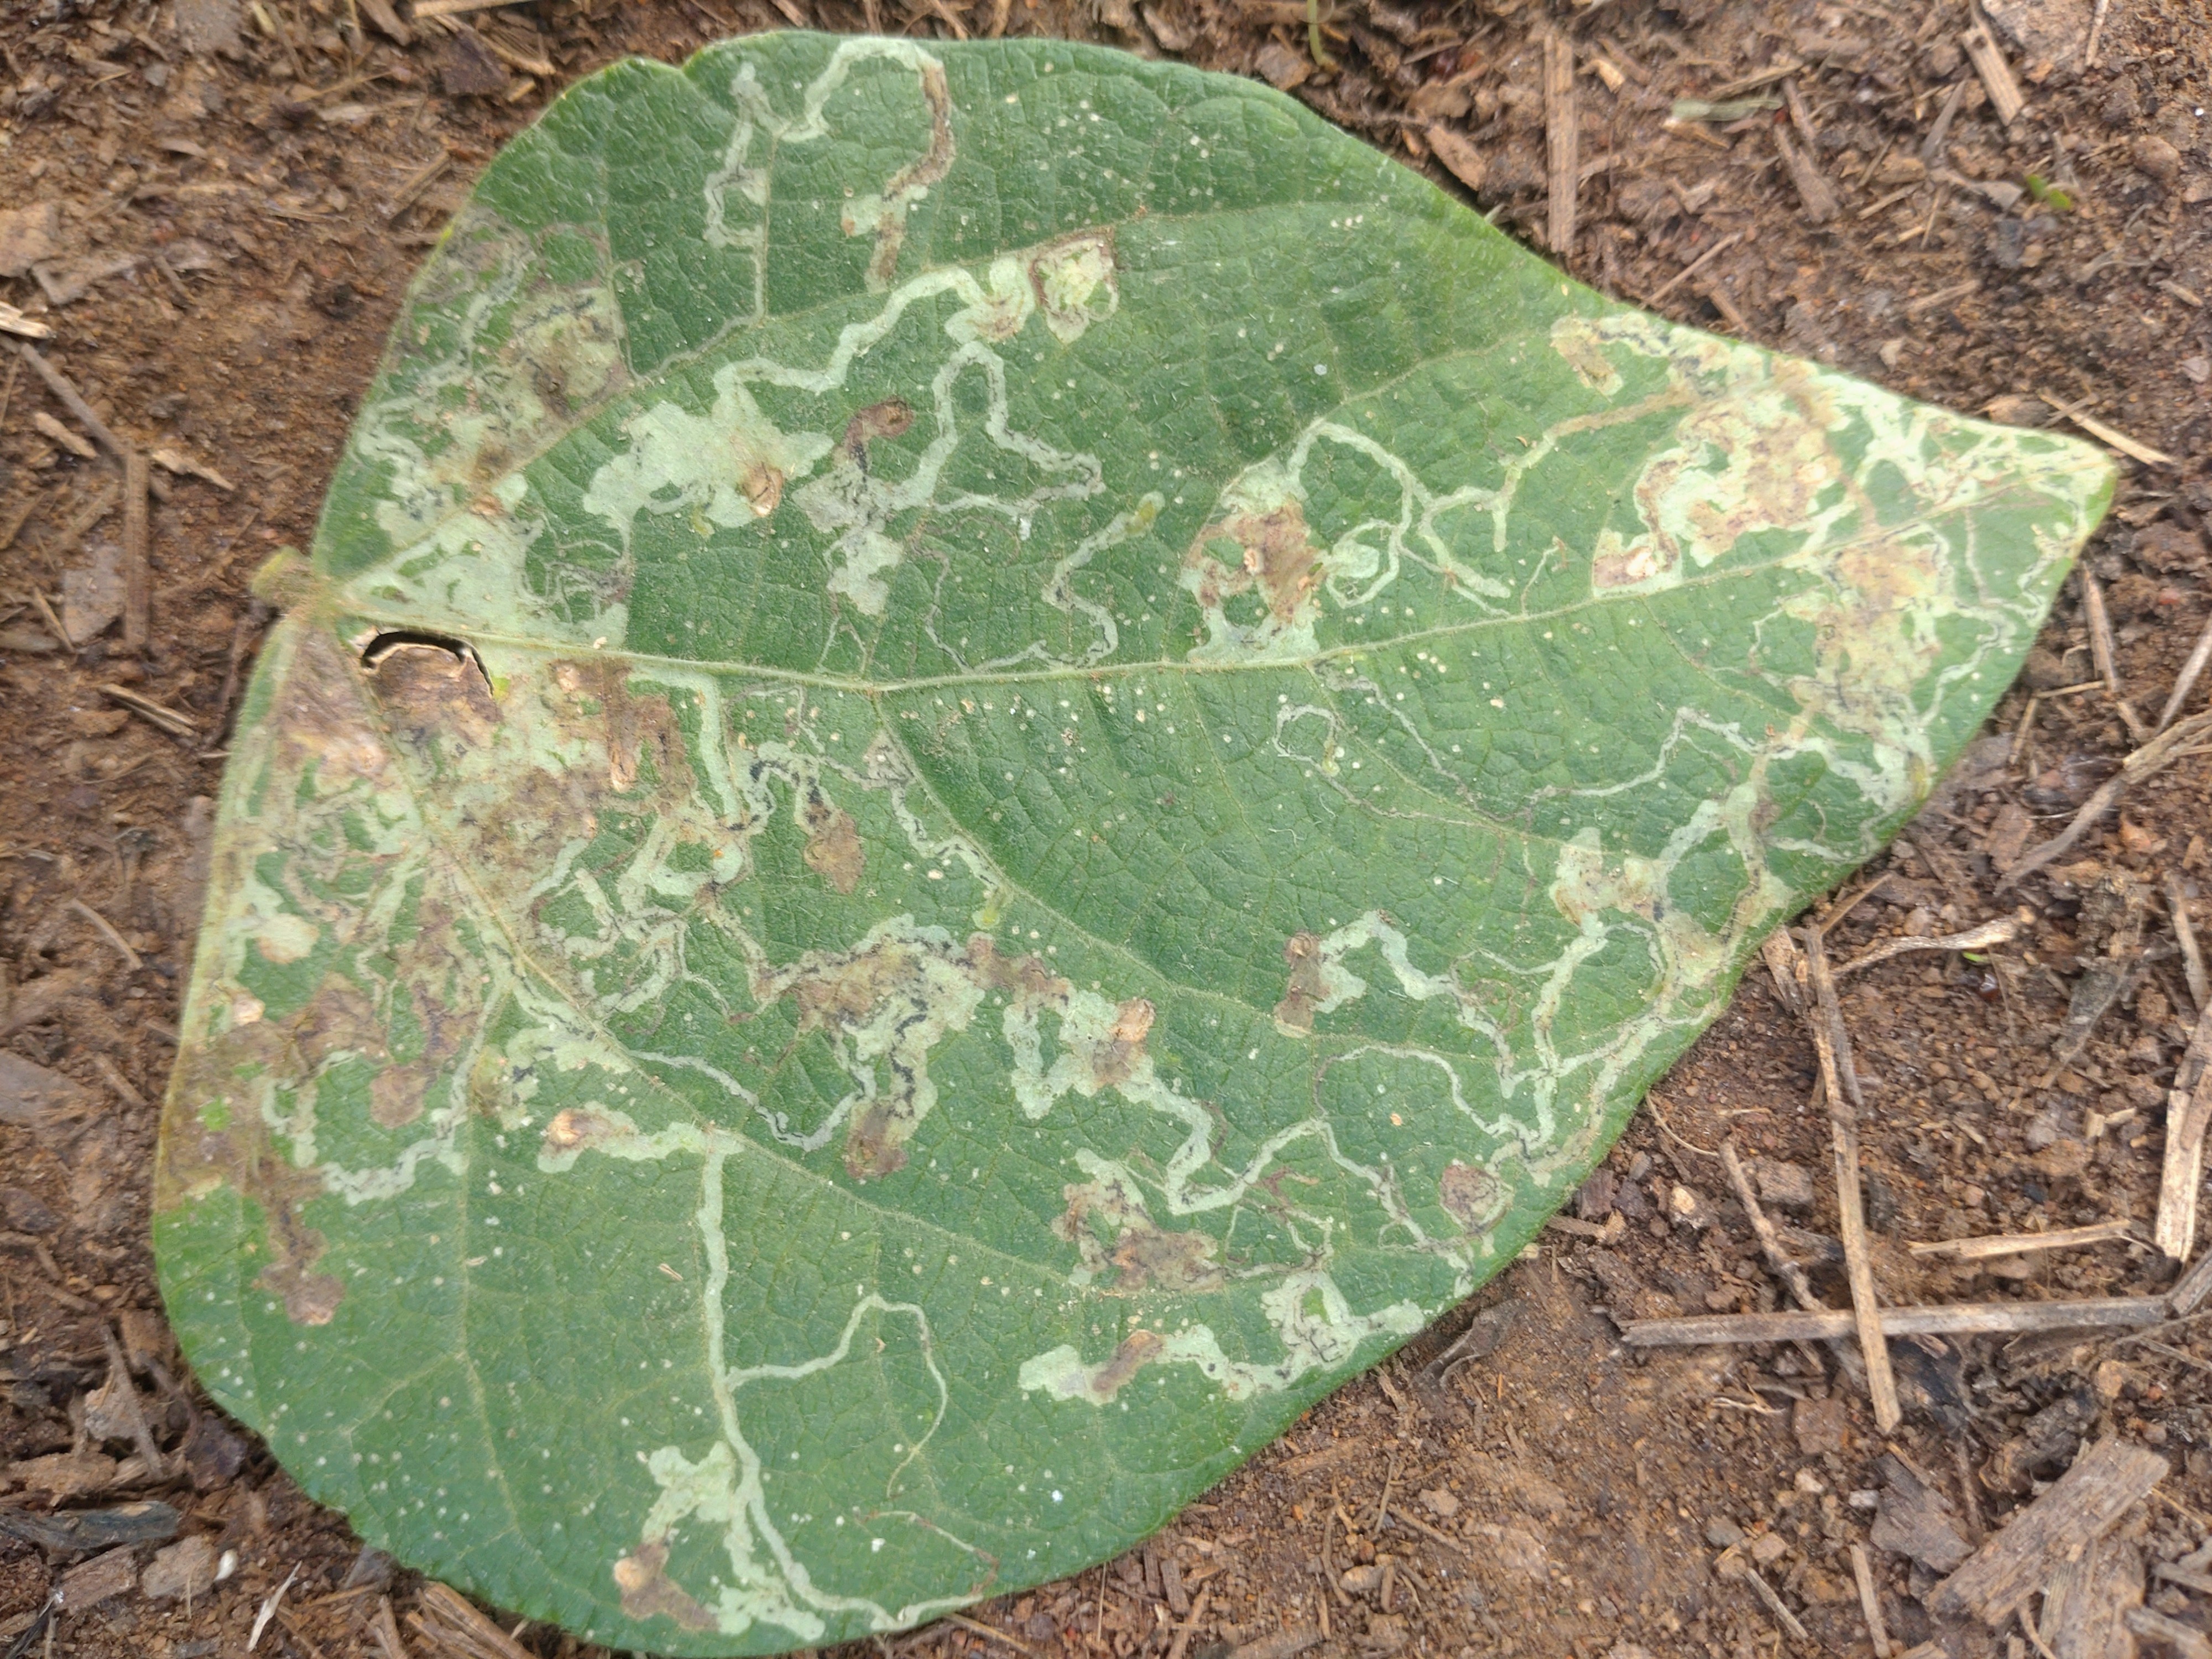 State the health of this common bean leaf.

anthracnose
